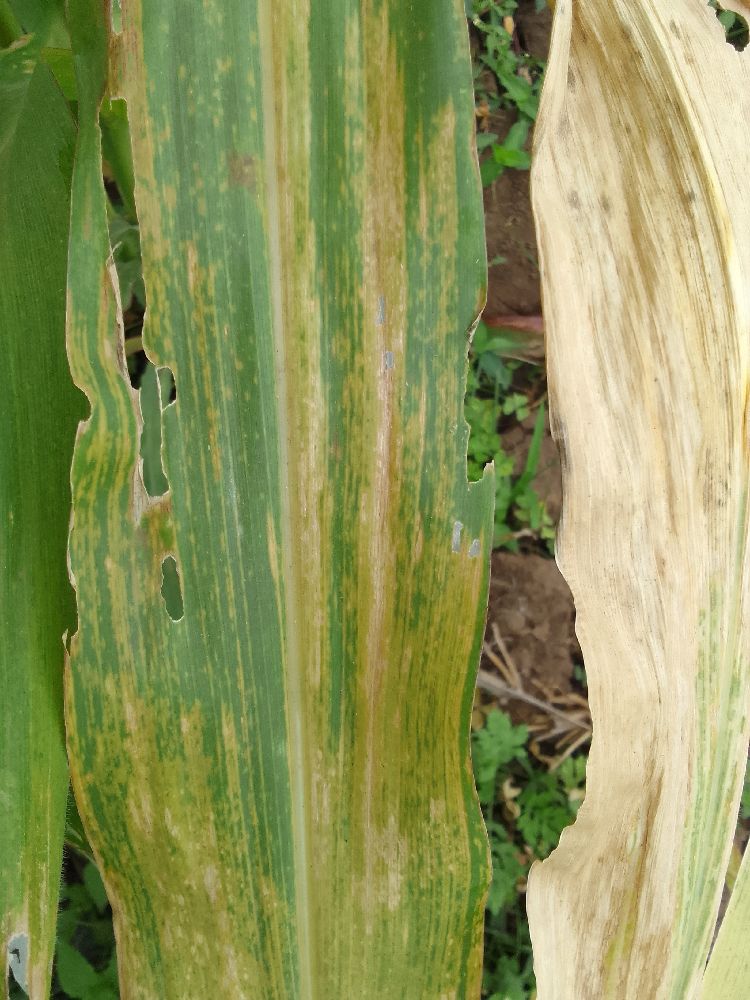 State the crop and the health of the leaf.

maize, maize lethal necrosis
